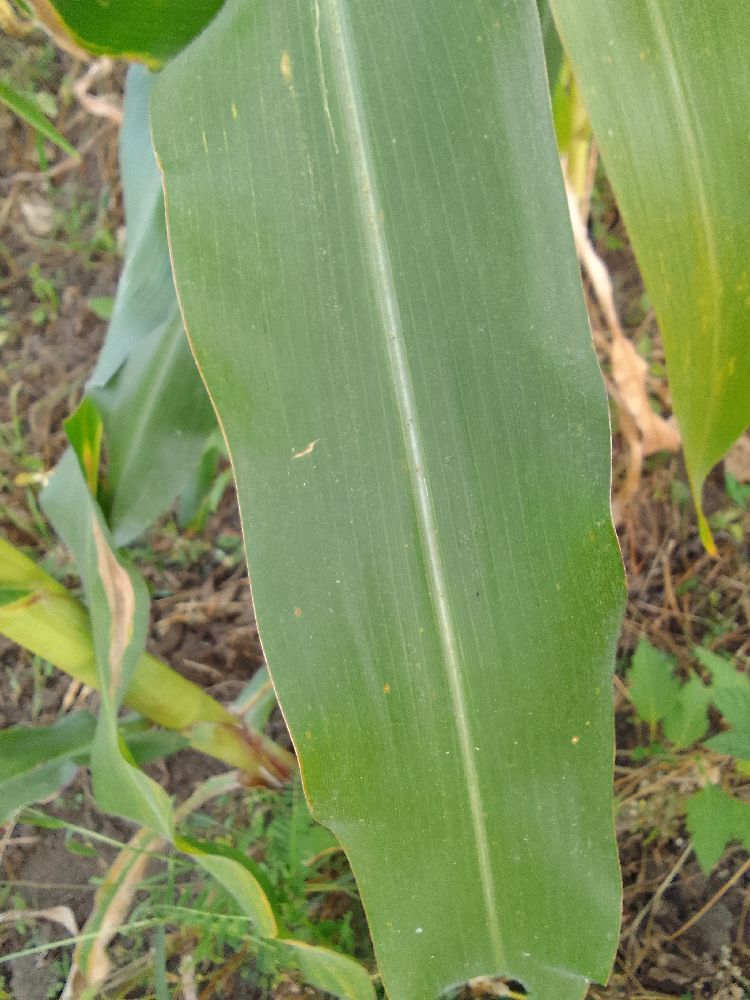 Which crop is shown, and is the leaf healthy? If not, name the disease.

maize, healthy
